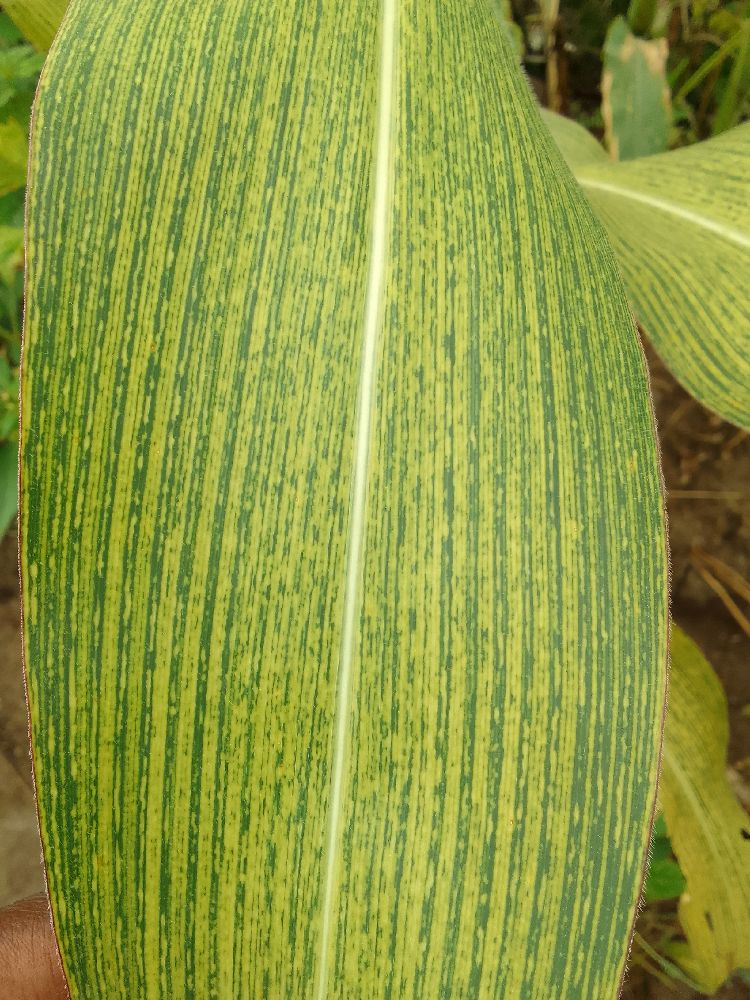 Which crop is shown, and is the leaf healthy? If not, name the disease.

maize, maize streak virus
